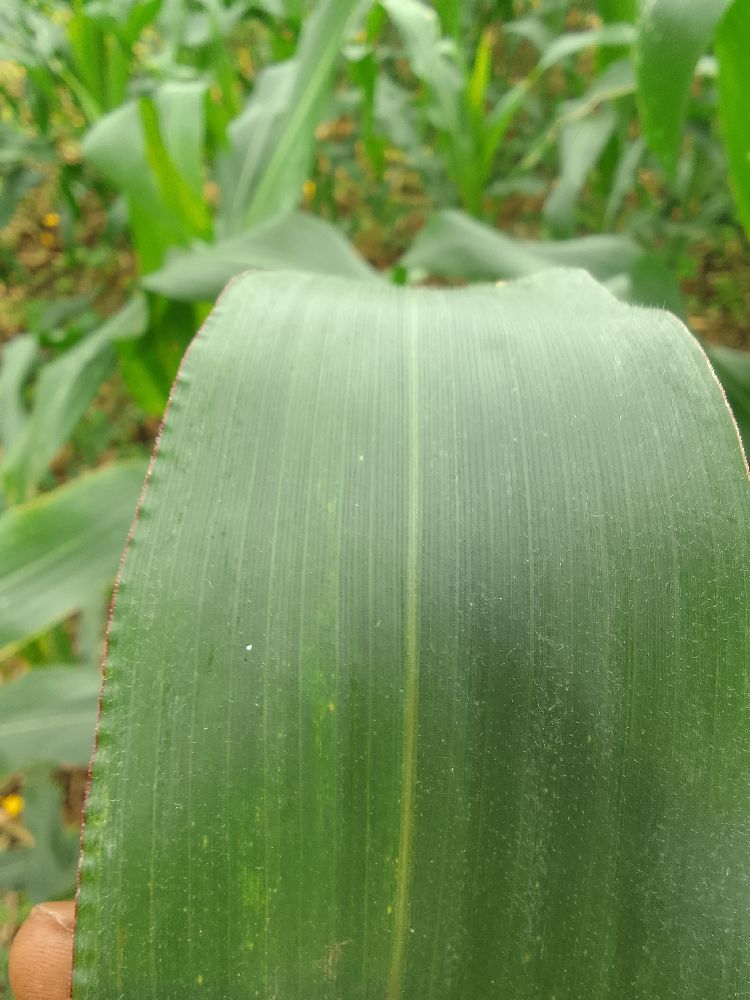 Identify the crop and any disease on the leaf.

maize, healthy
